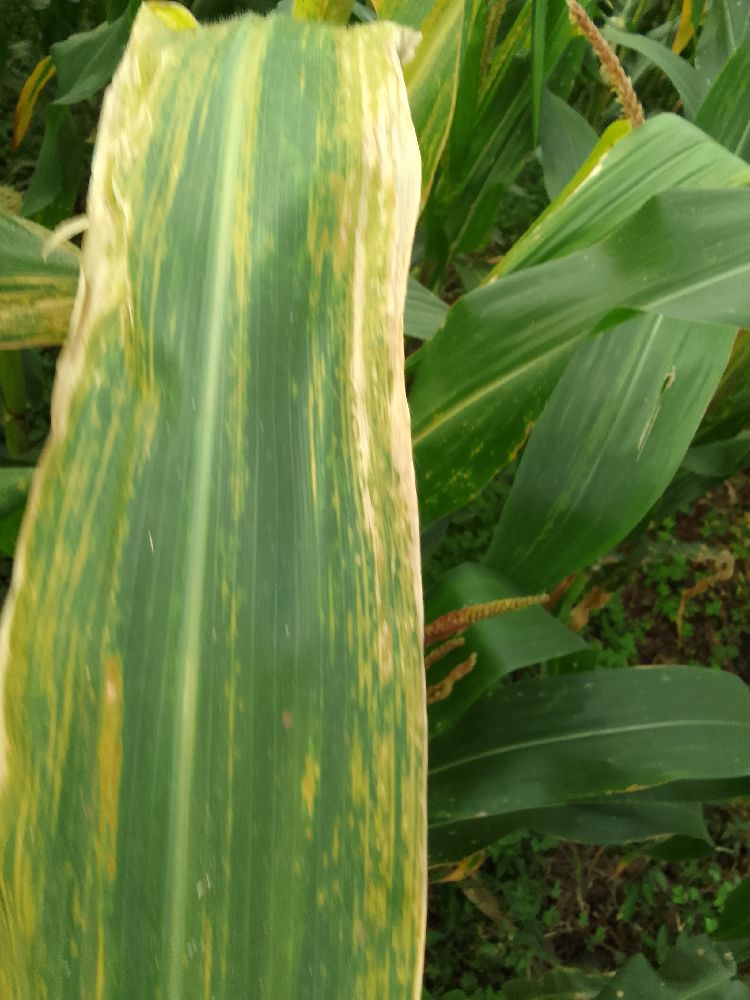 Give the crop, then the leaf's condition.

maize, maize lethal necrosis
